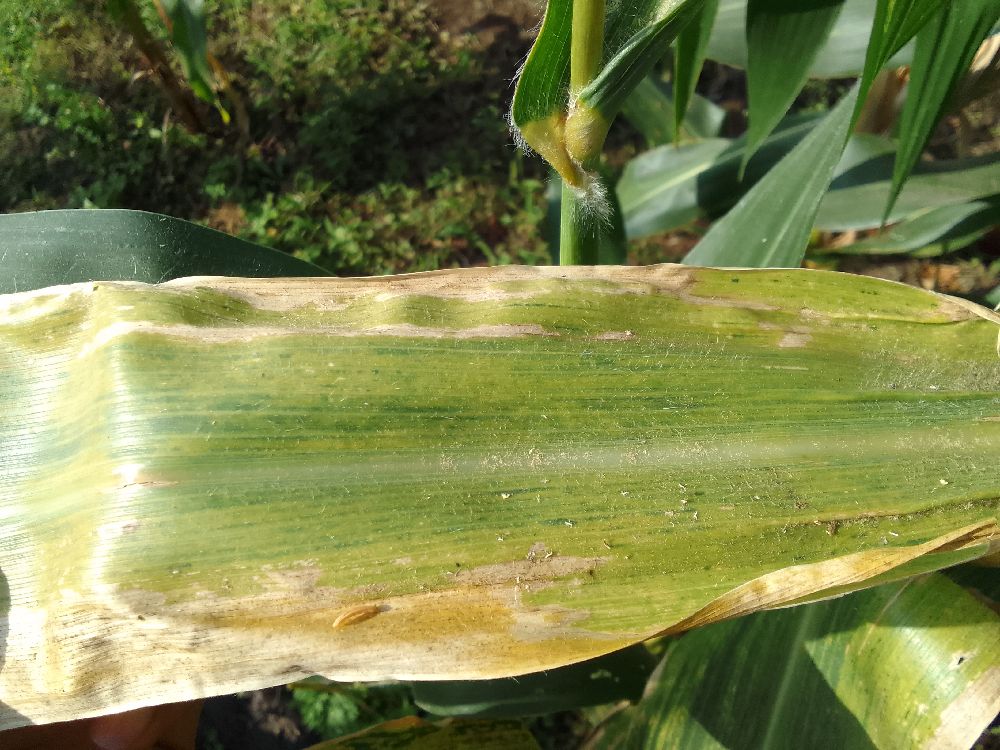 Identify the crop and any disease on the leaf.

maize, maize lethal necrosis
